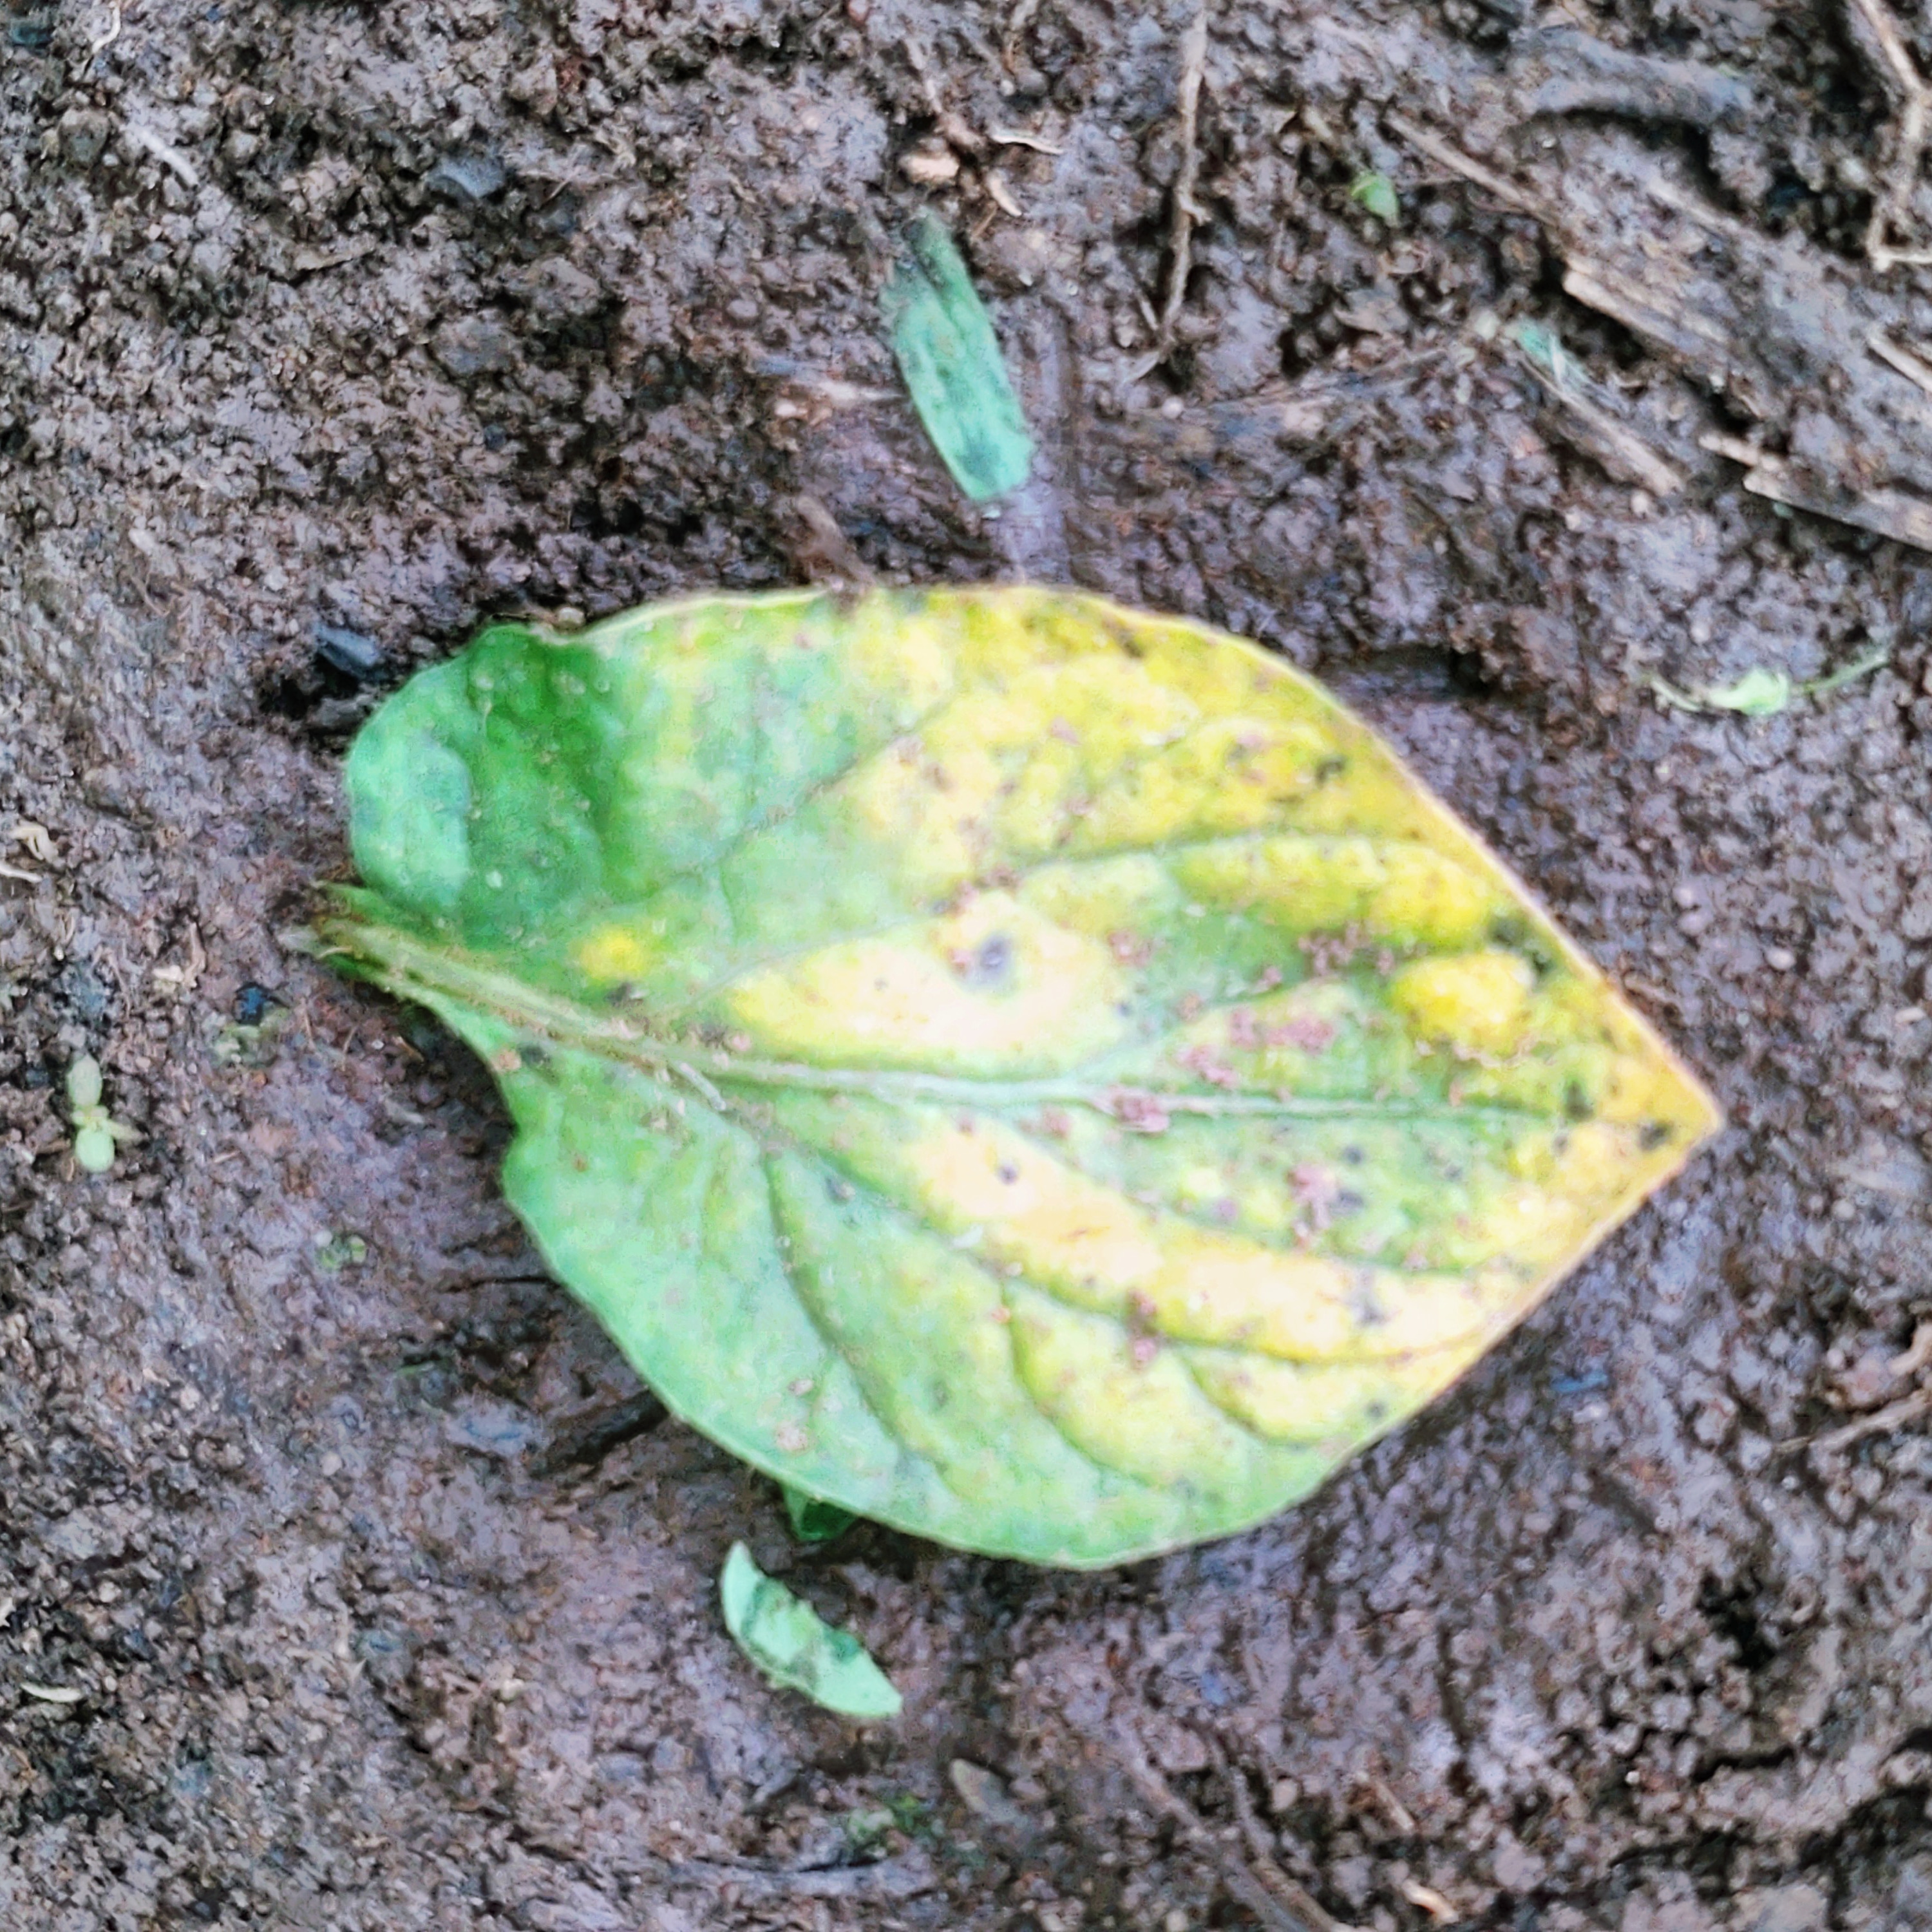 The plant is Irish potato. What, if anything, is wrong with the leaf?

late blight
